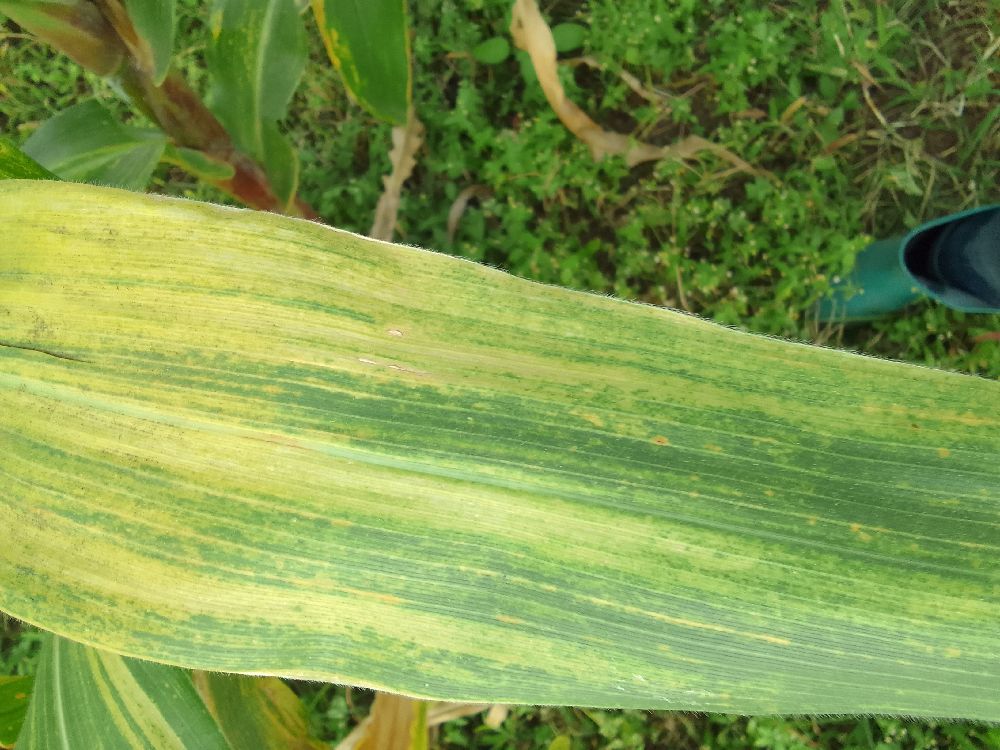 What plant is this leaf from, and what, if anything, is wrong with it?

maize, maize lethal necrosis
